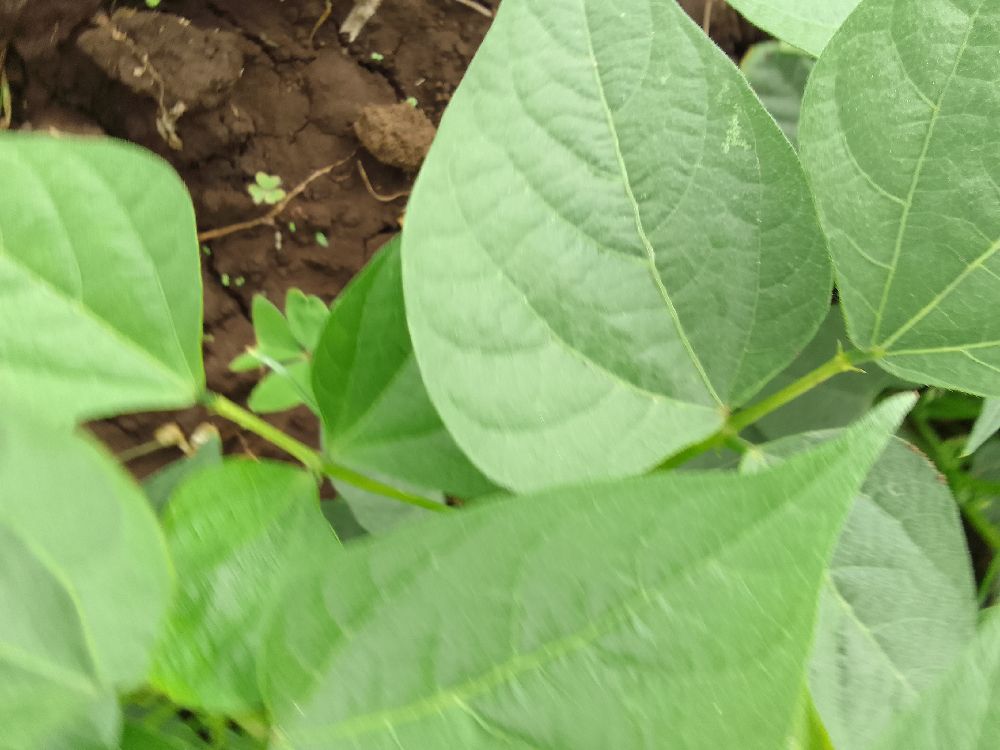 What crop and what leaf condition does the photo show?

common bean, healthy
